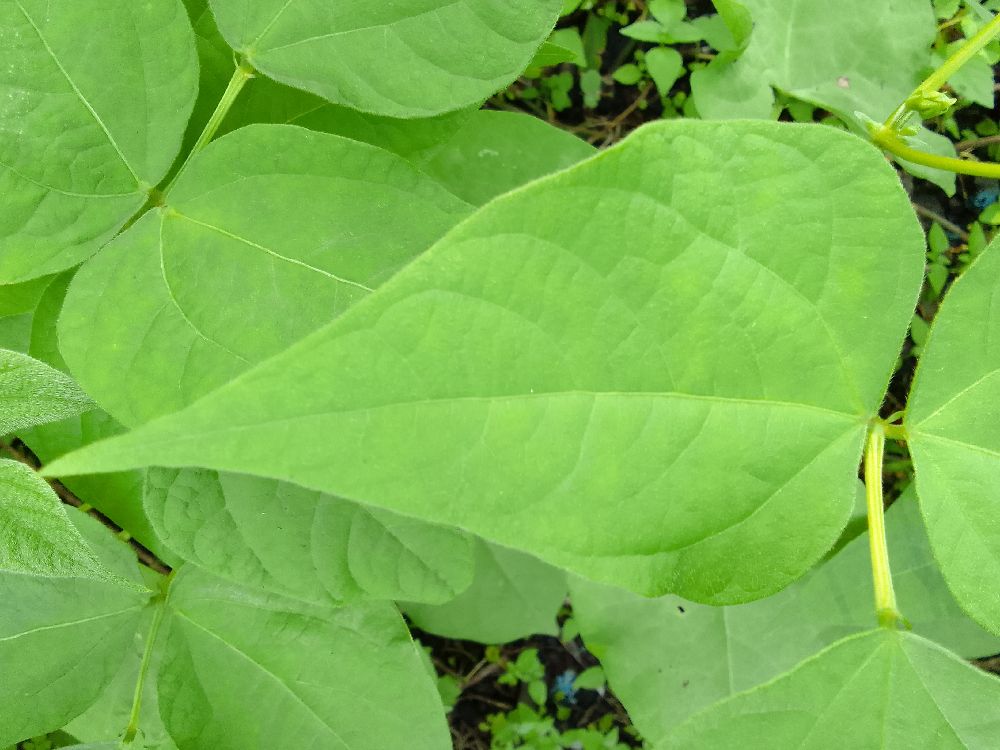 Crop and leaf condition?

common bean, healthy
